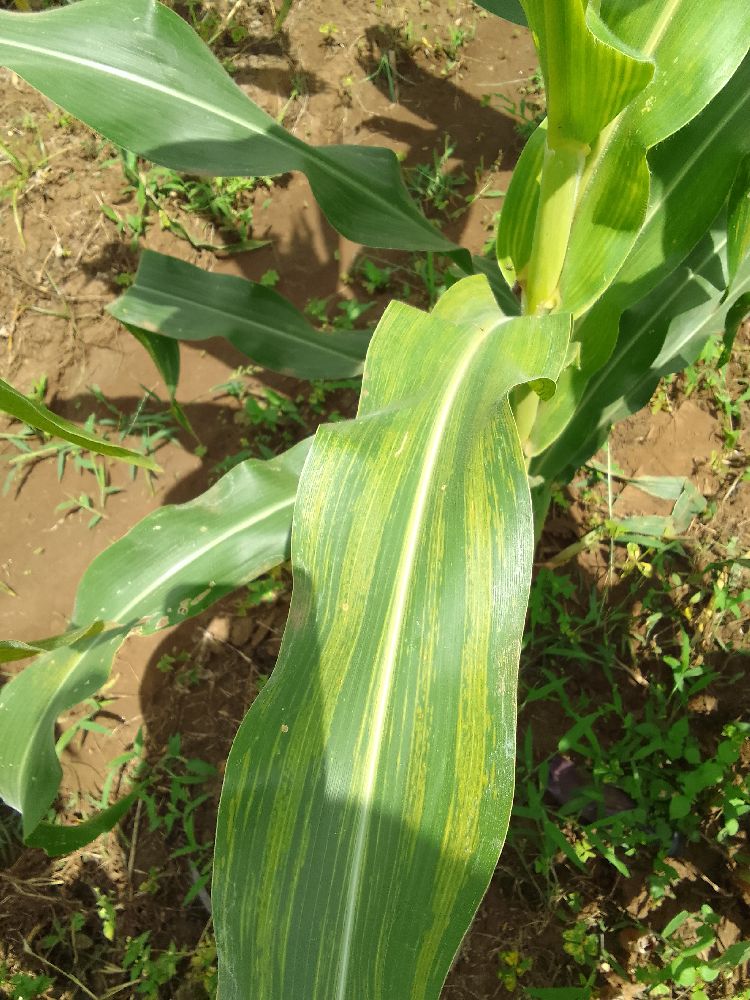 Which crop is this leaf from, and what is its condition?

maize, maize lethal necrosis
